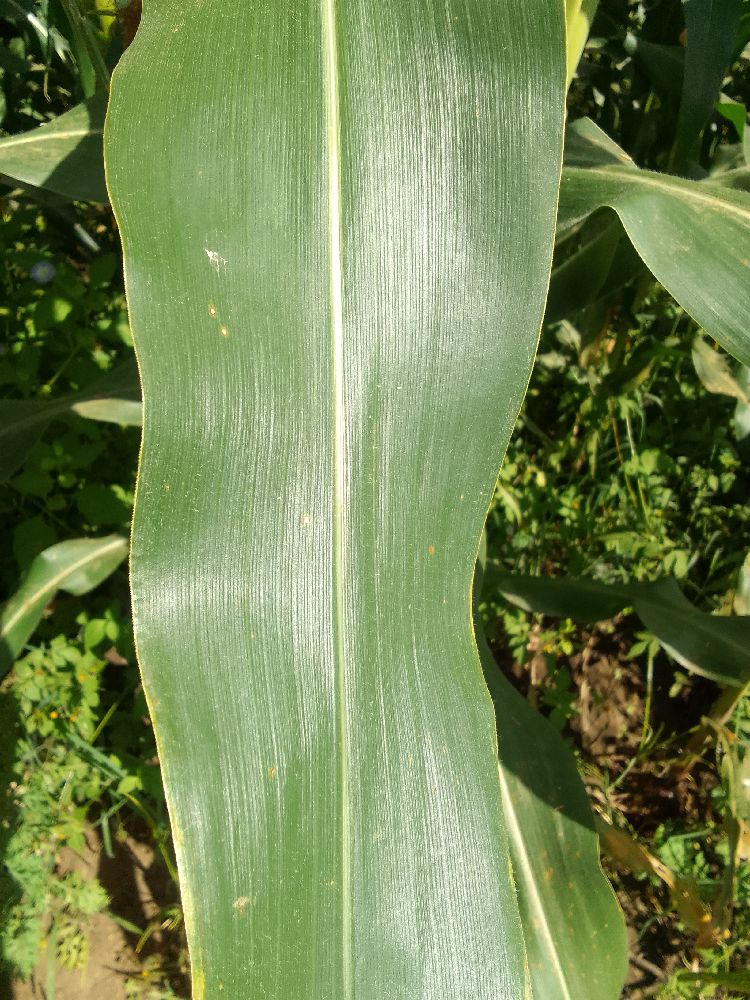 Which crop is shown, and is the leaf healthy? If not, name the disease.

maize, healthy
